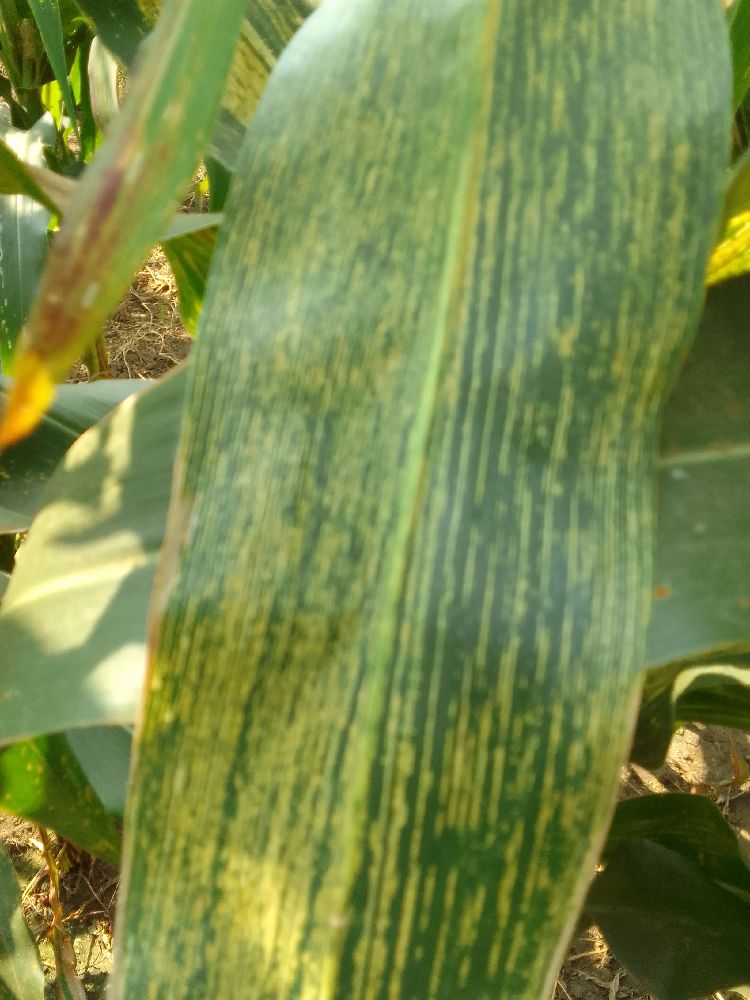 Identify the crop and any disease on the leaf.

maize, maize streak virus
